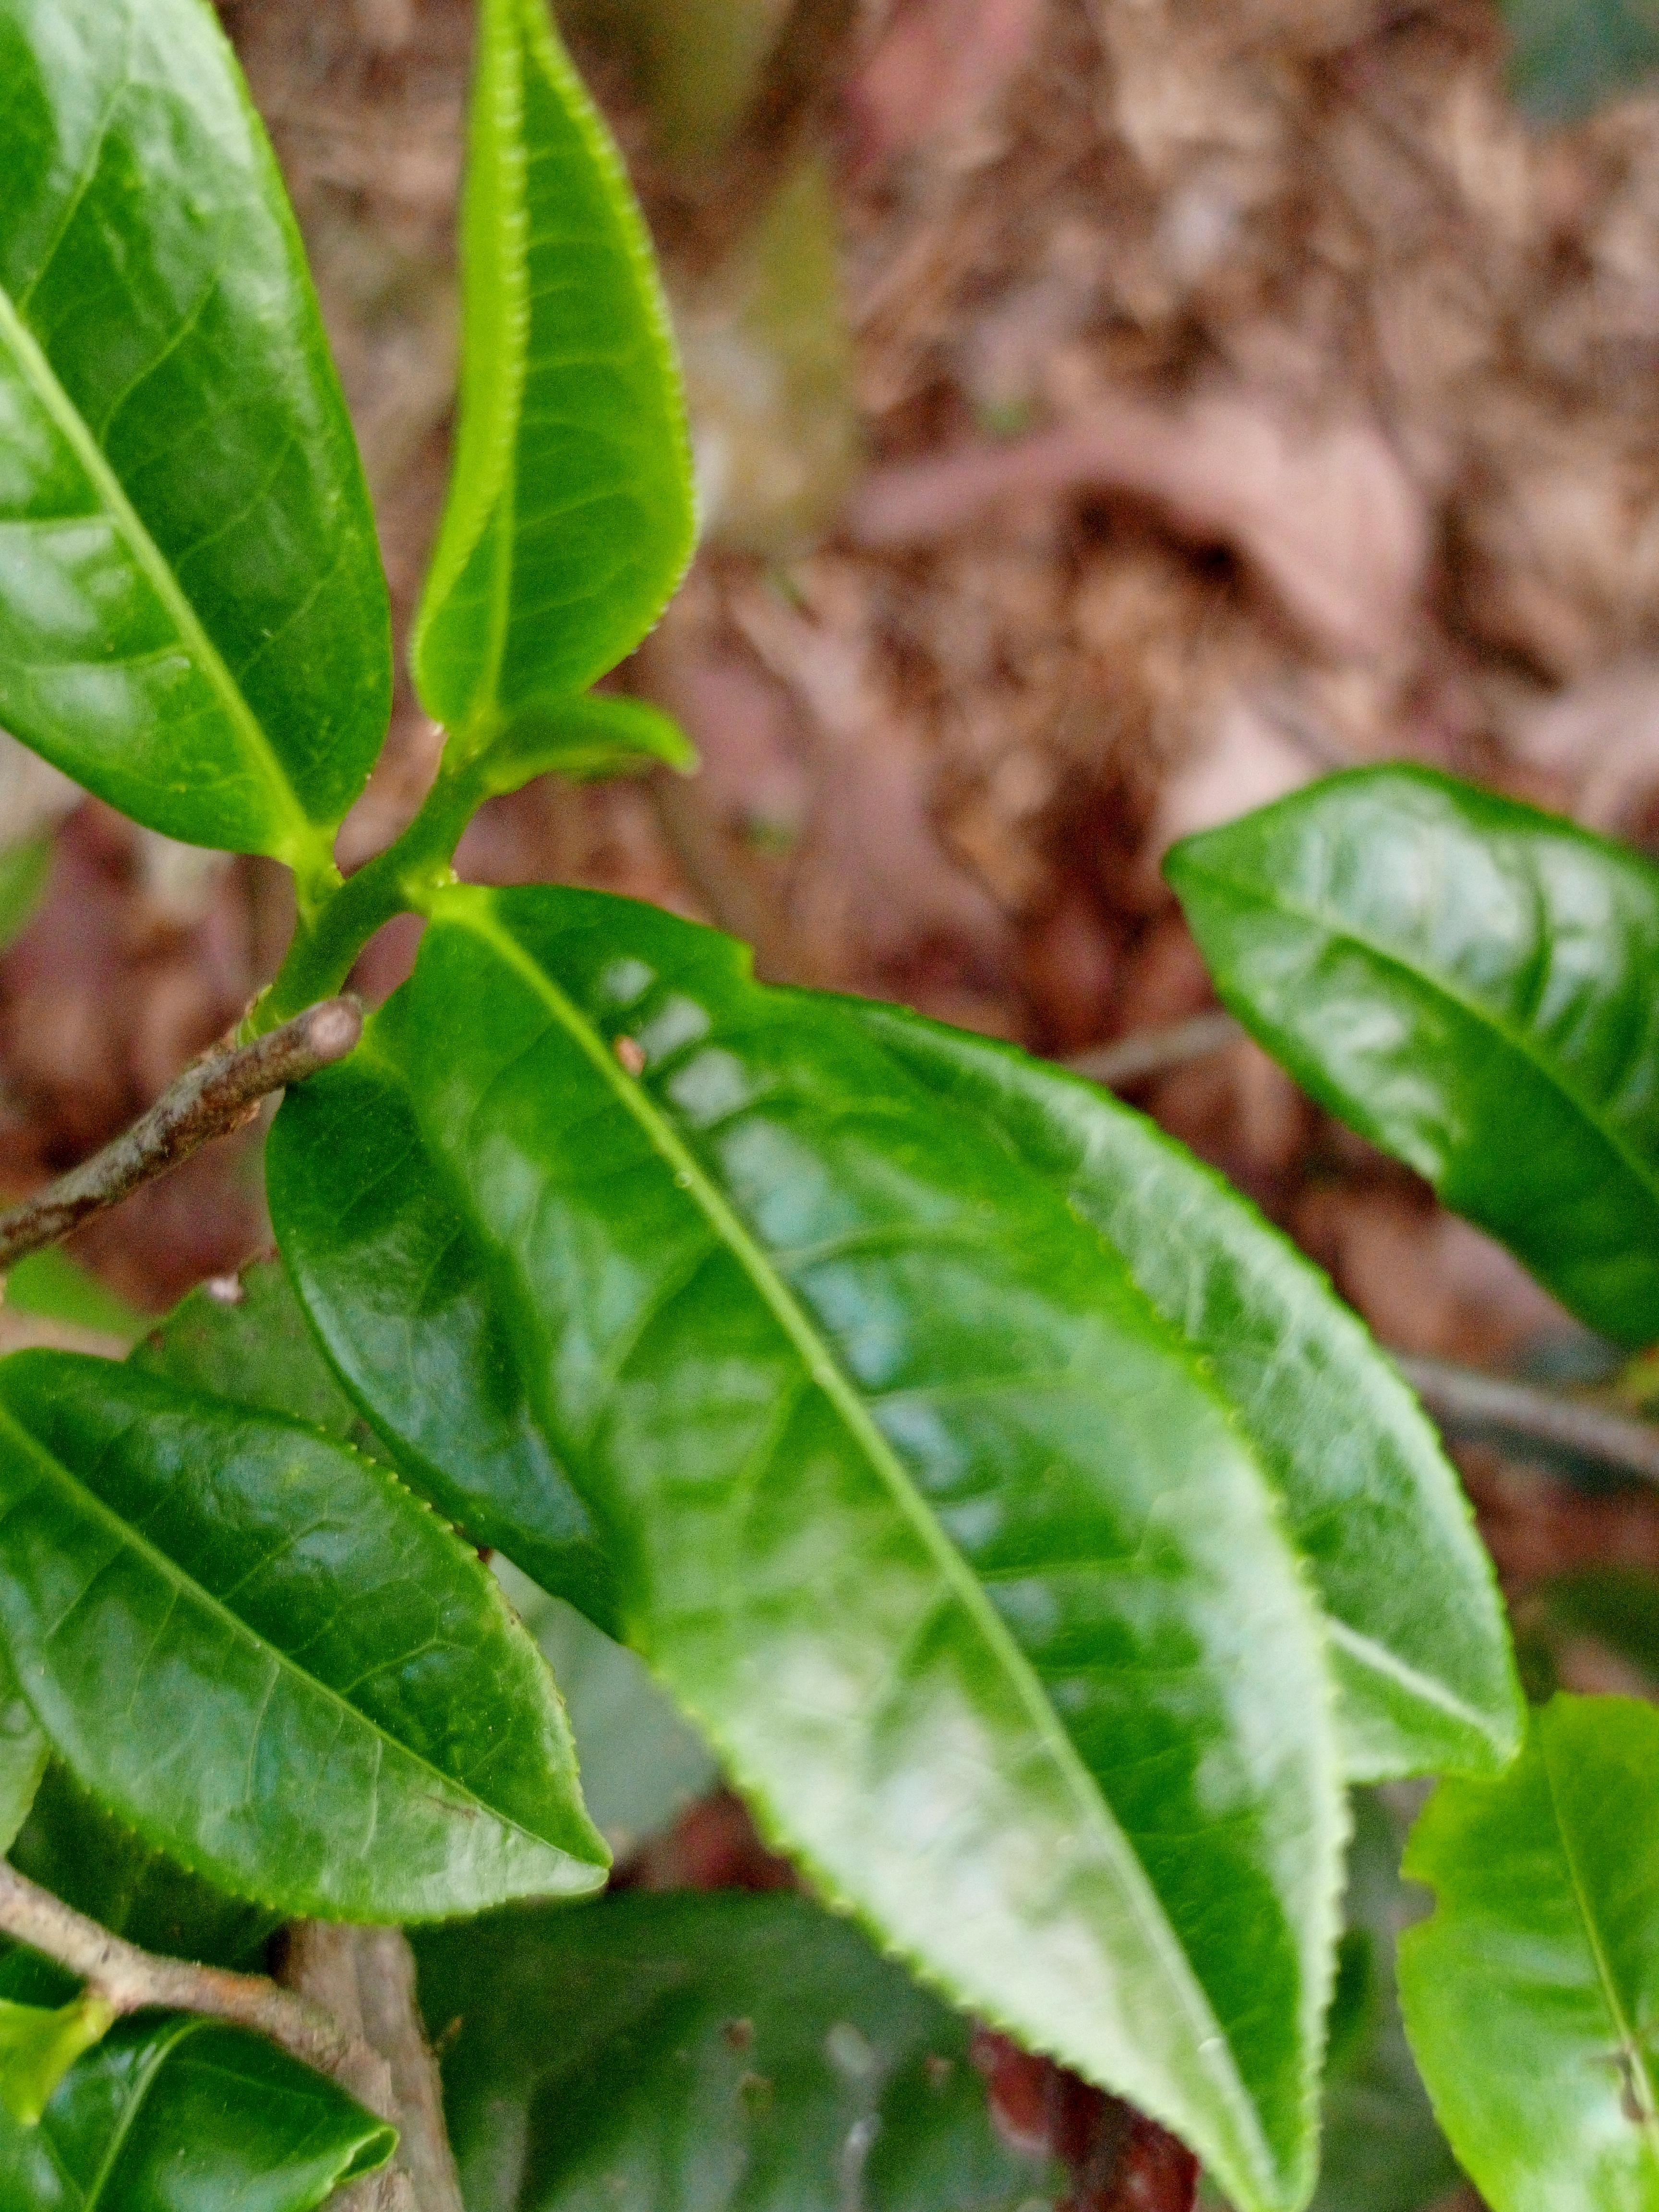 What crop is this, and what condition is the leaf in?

tea, healthy leaf
